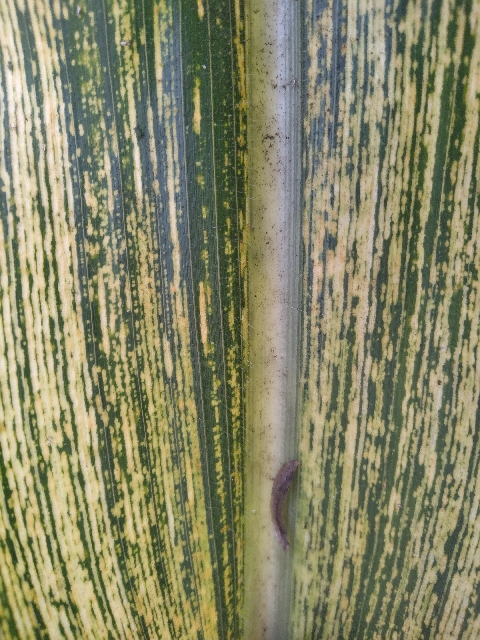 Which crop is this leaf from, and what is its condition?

maize, maize streak virus
